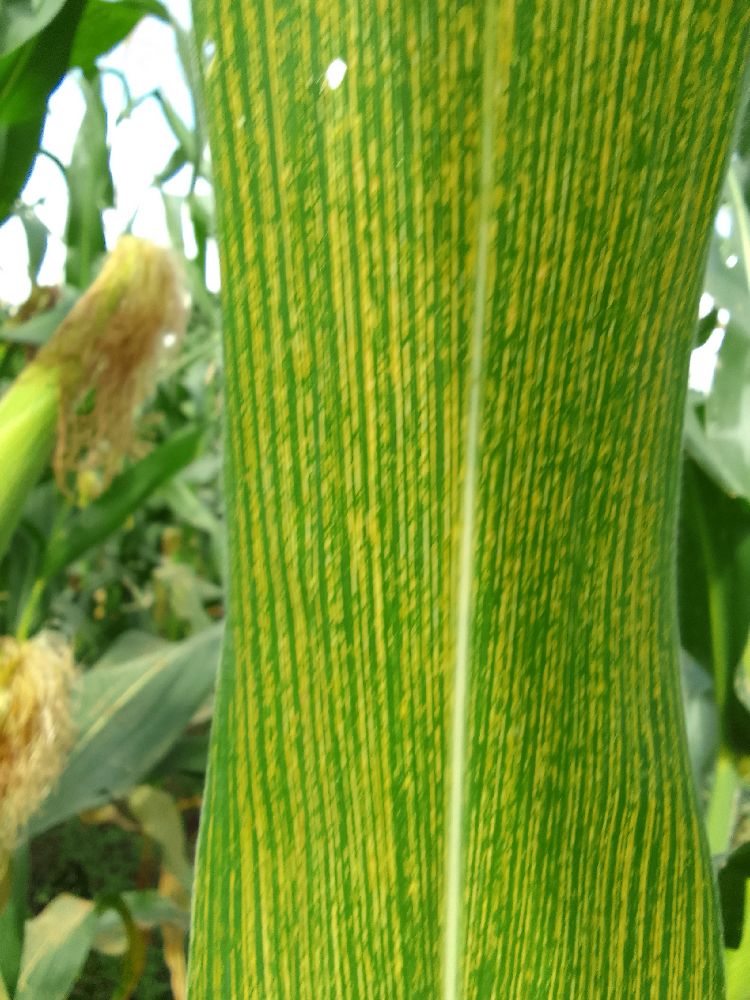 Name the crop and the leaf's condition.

maize, maize streak virus
